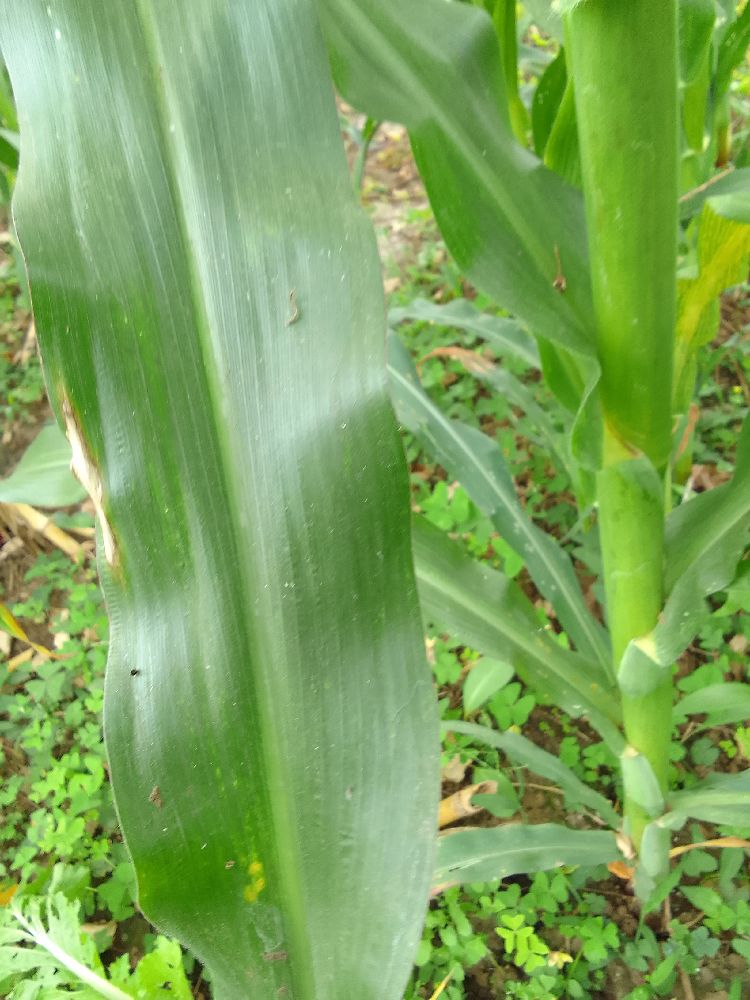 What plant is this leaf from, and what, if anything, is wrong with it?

maize, healthy
